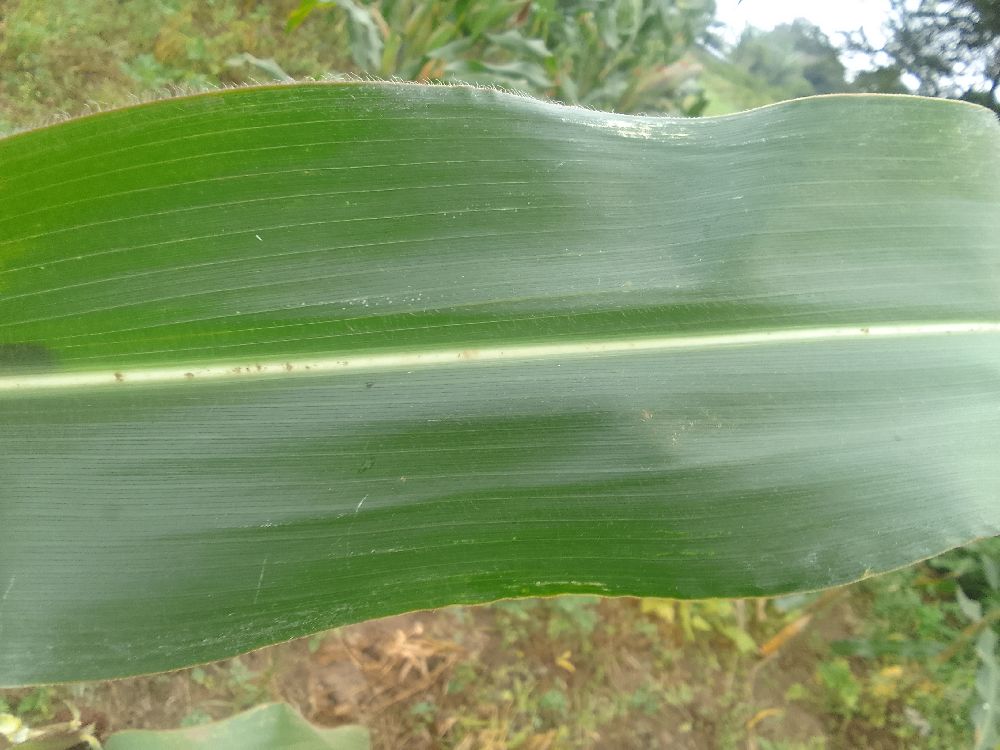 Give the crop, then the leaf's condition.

maize, healthy
